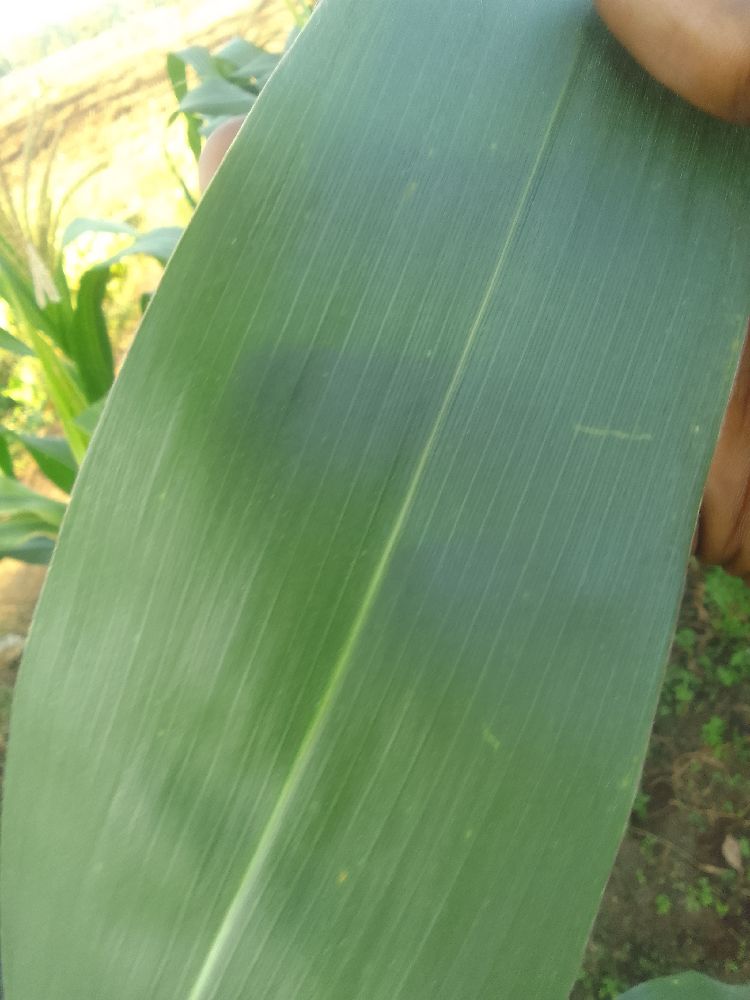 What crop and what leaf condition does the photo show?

maize, healthy
